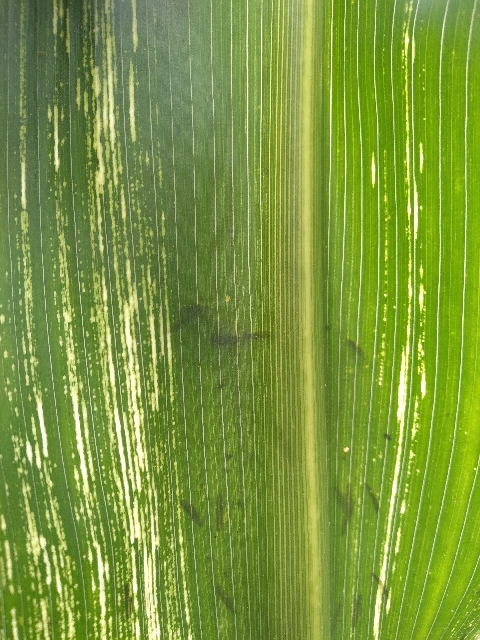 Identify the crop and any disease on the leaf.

maize, maize streak virus
